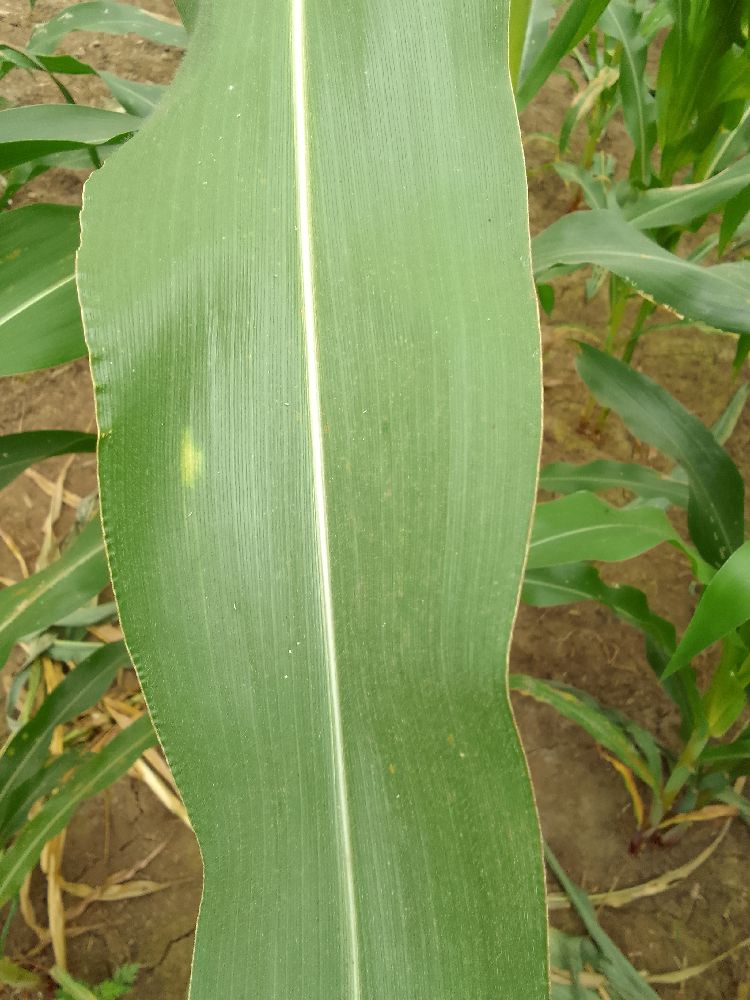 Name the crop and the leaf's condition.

maize, healthy
